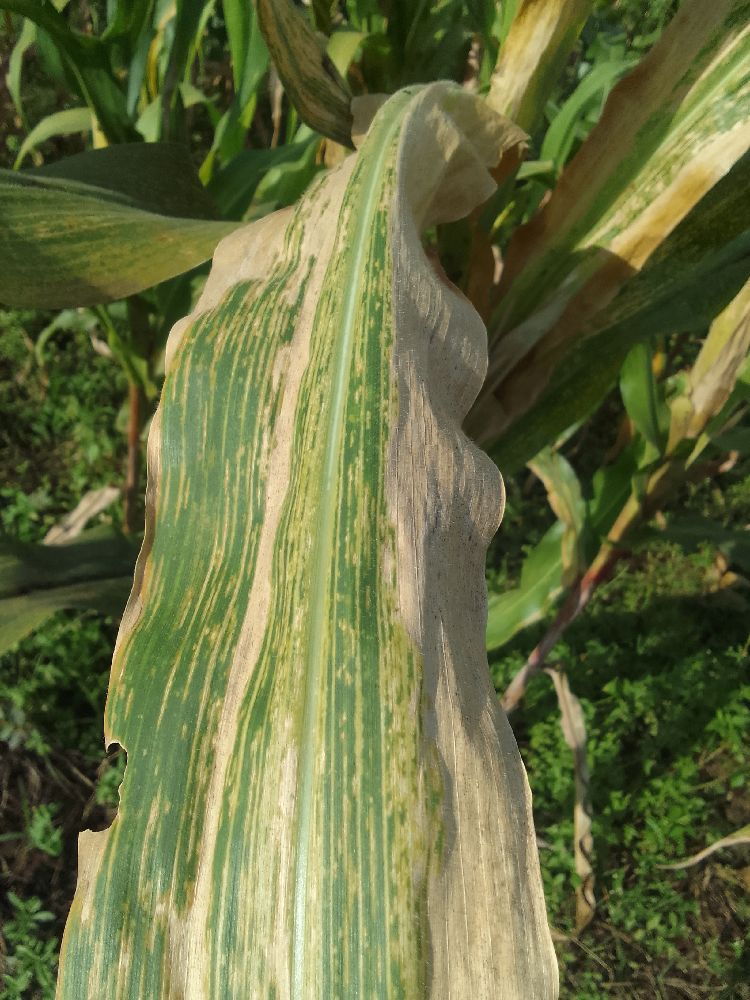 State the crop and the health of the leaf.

maize, maize lethal necrosis
